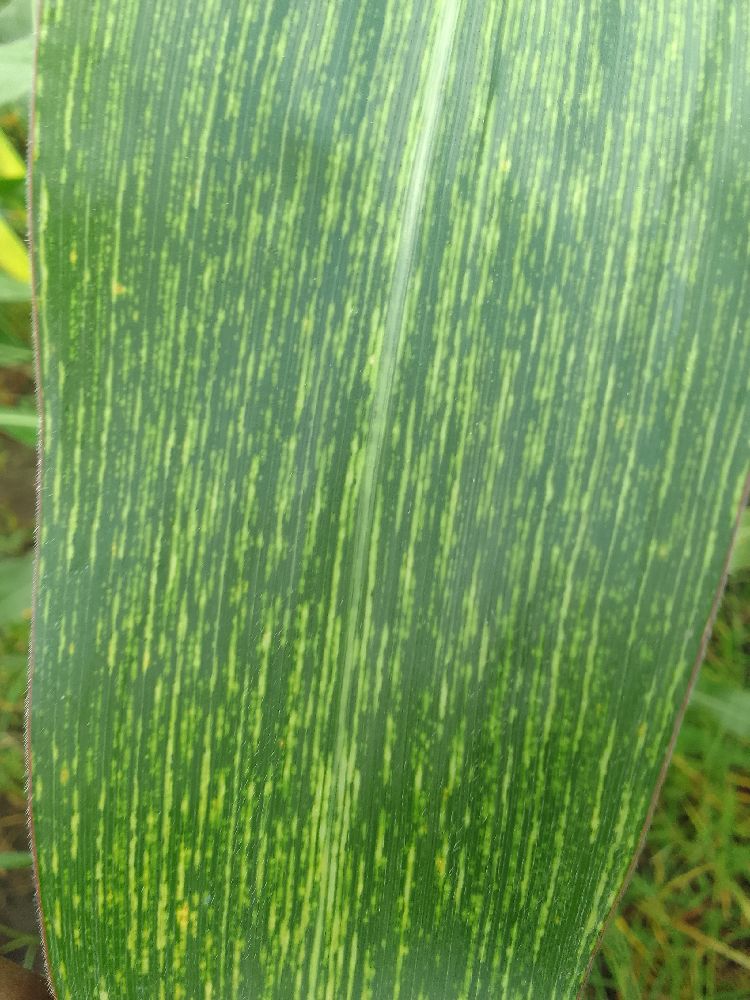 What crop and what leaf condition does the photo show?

maize, maize streak virus
